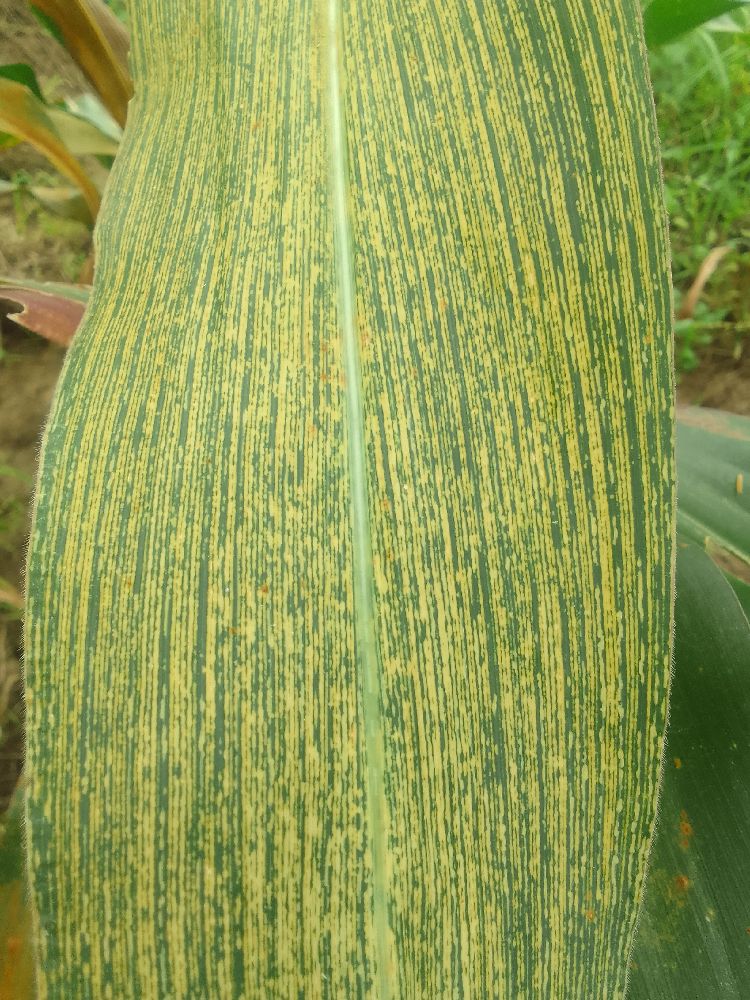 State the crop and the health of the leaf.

maize, maize streak virus
